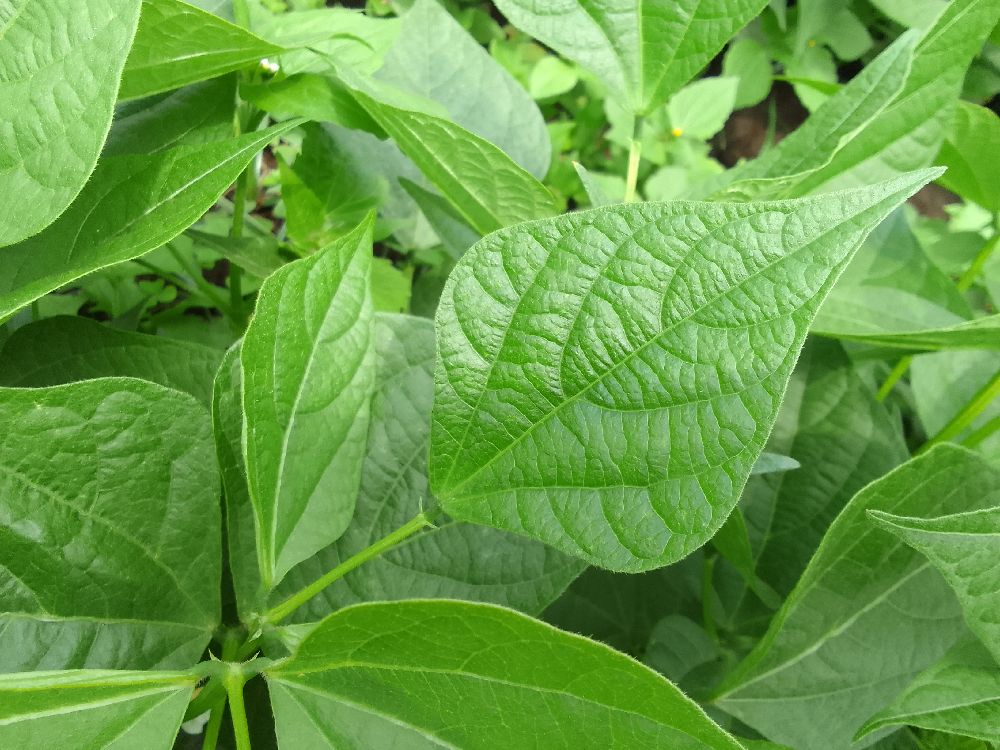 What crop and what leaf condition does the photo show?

common bean, healthy
